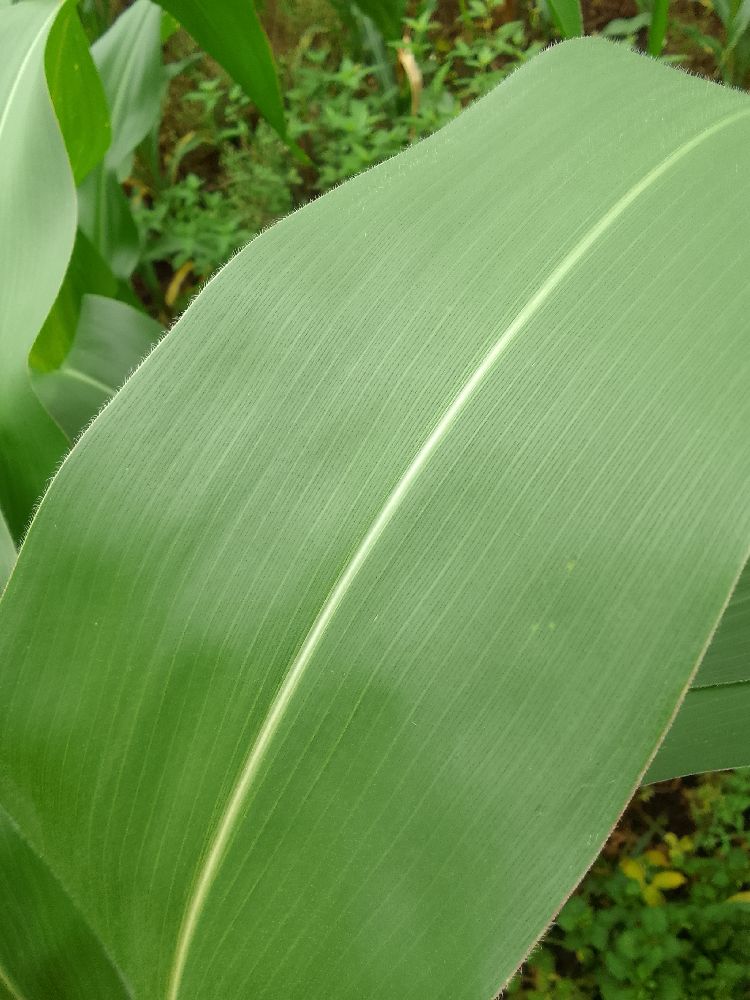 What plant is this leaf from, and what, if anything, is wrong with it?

maize, healthy
